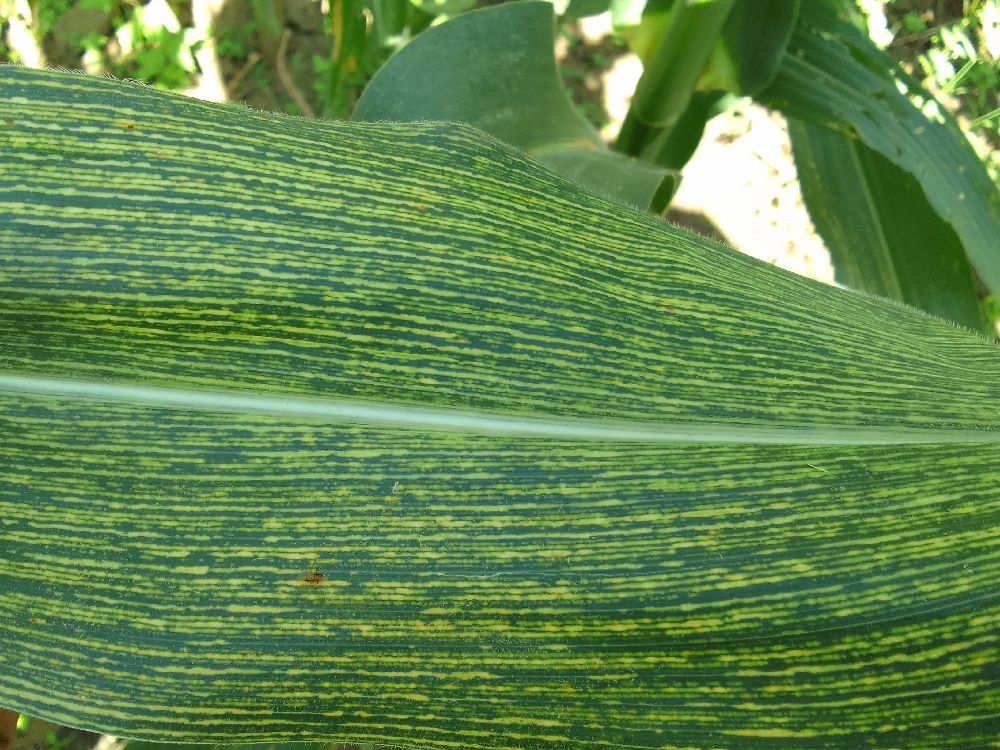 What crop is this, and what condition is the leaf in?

maize, maize streak virus
